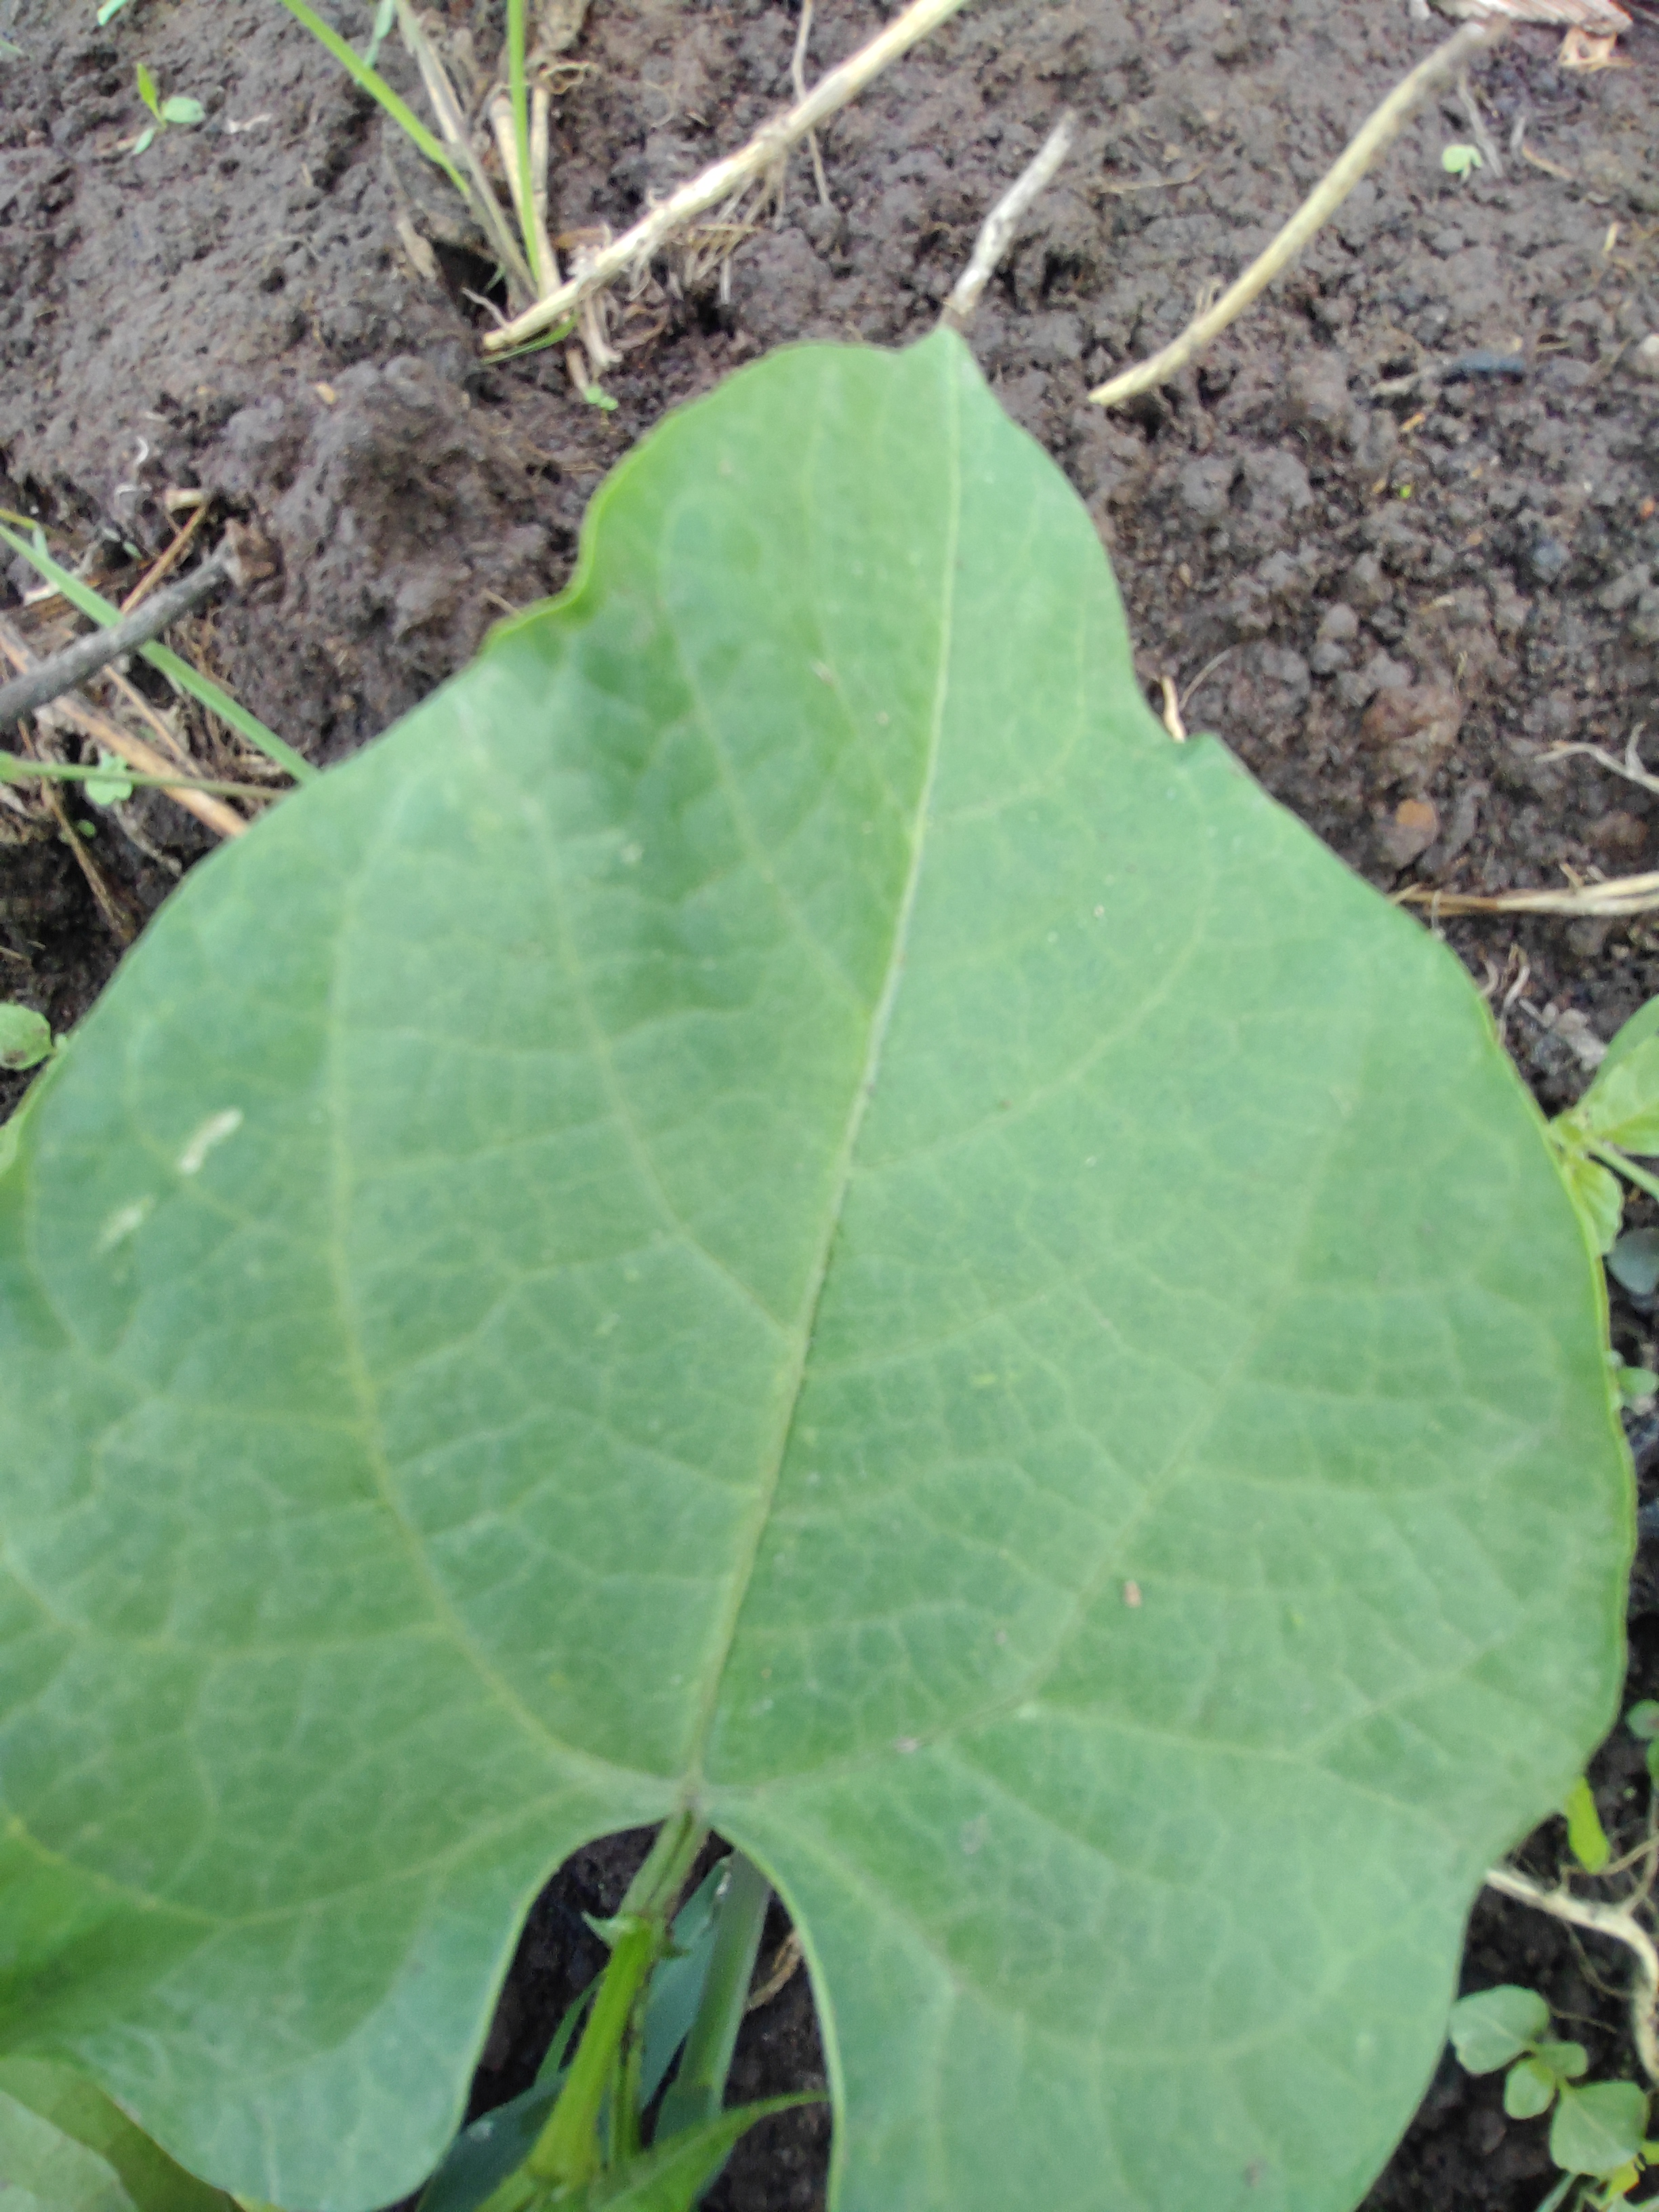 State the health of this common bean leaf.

healthy
